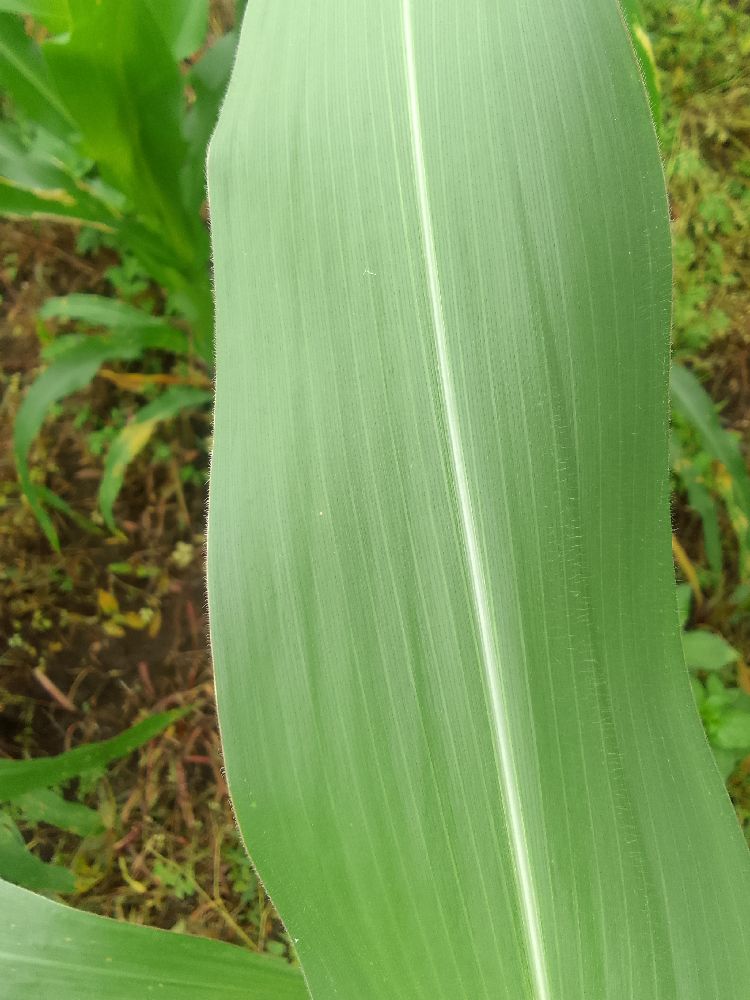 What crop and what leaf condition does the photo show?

maize, healthy
